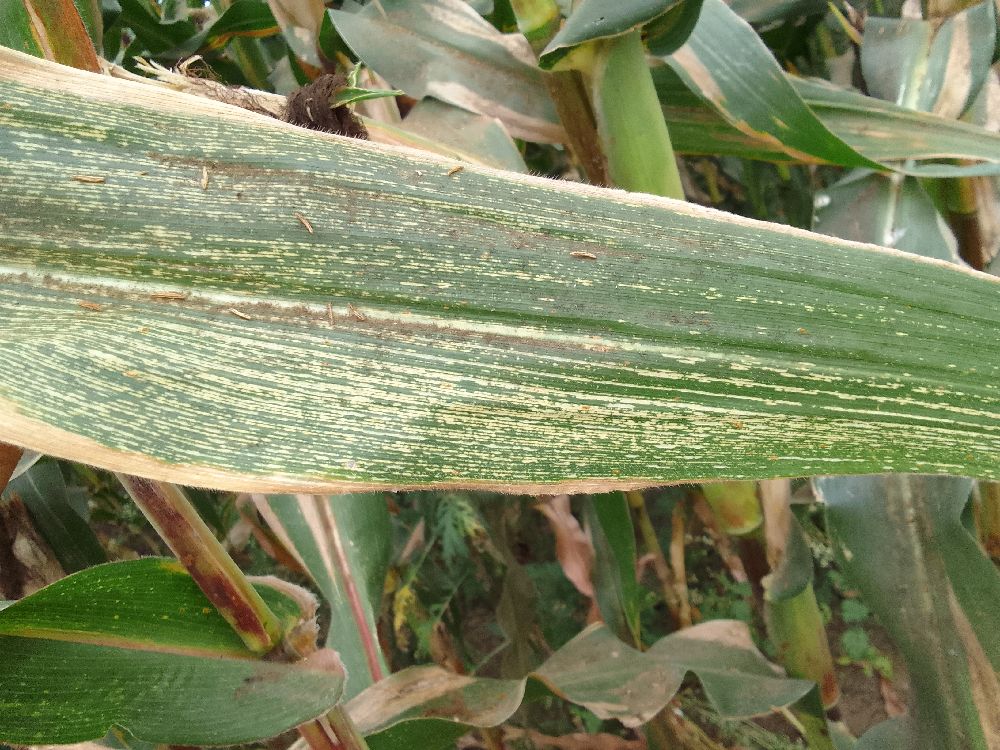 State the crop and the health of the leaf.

maize, maize streak virus
